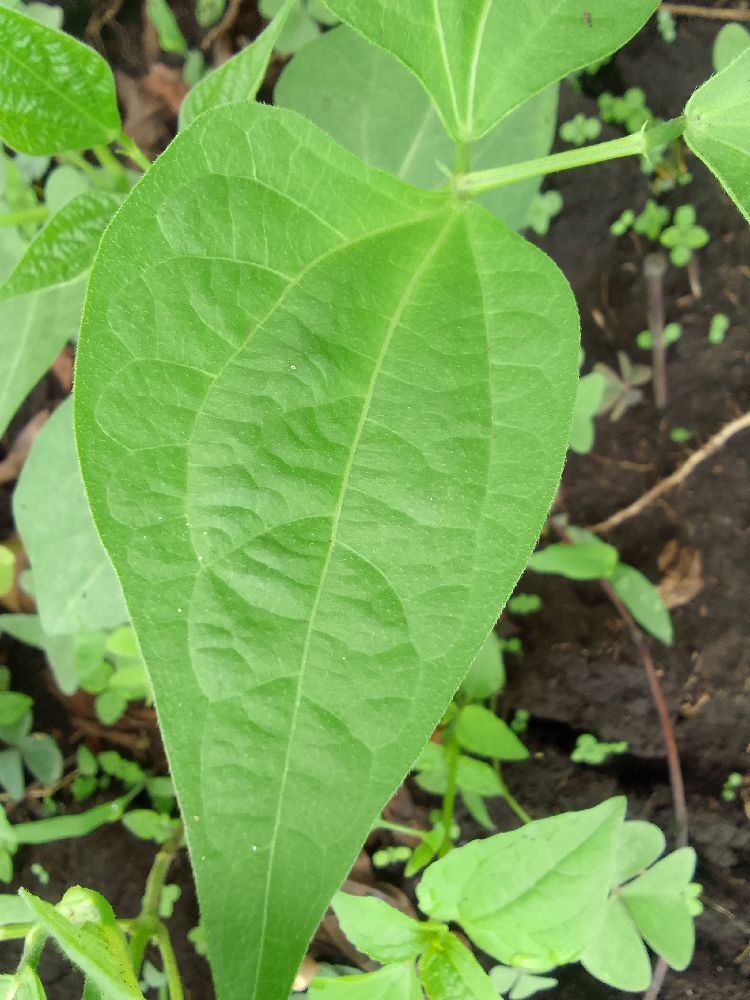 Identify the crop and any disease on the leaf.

common bean, healthy
